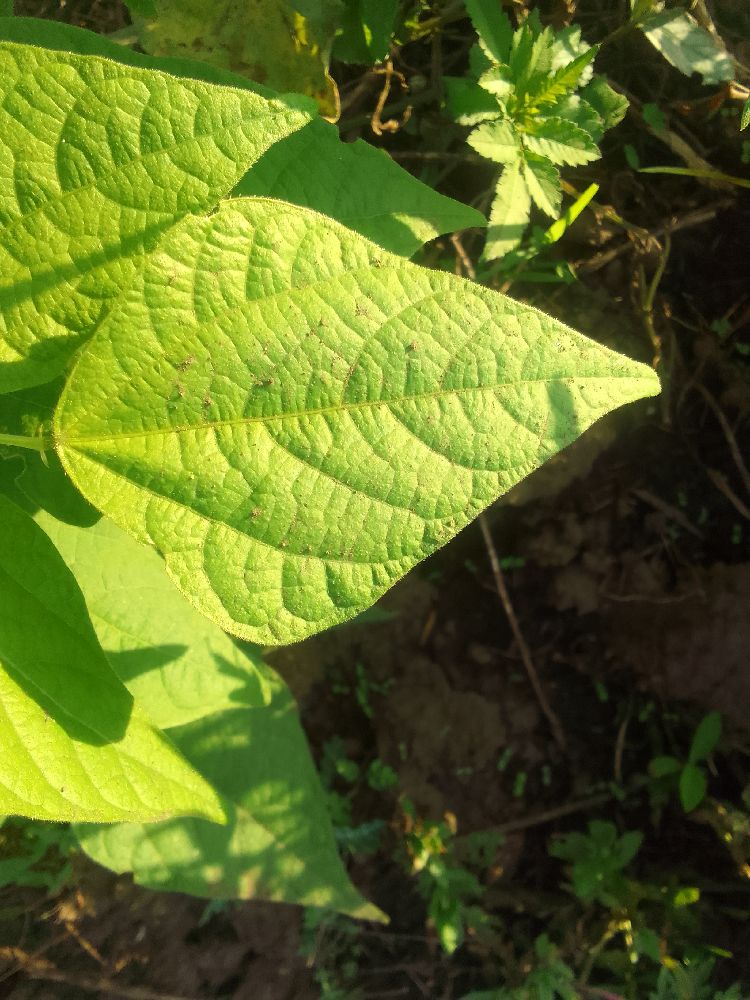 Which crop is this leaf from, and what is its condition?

common bean, healthy
